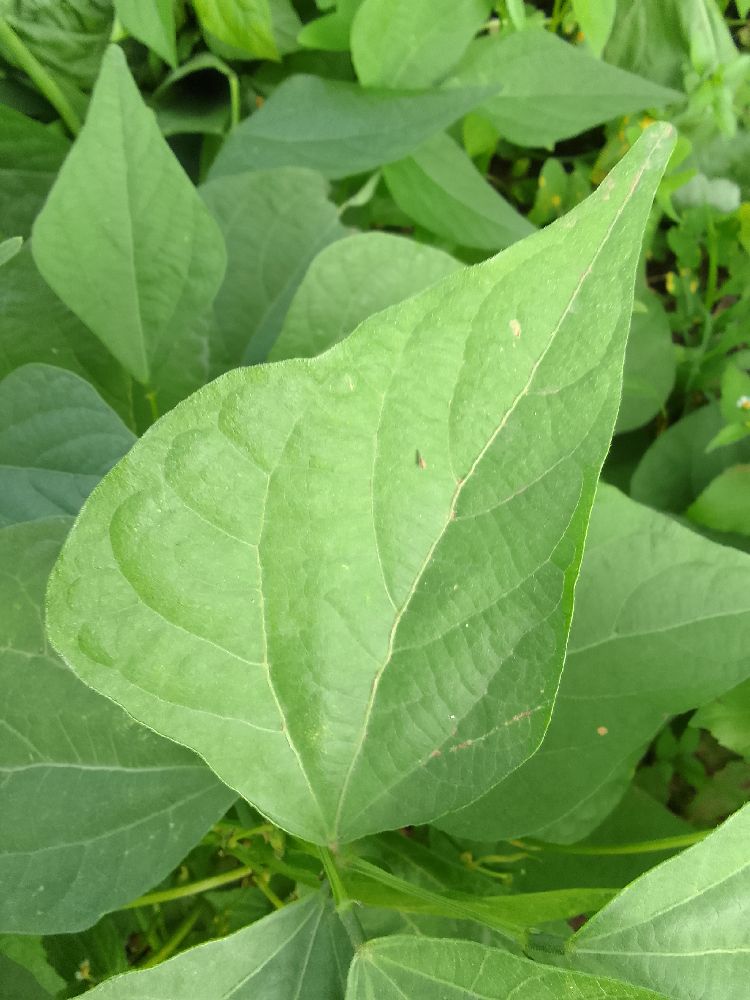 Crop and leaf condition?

common bean, healthy
